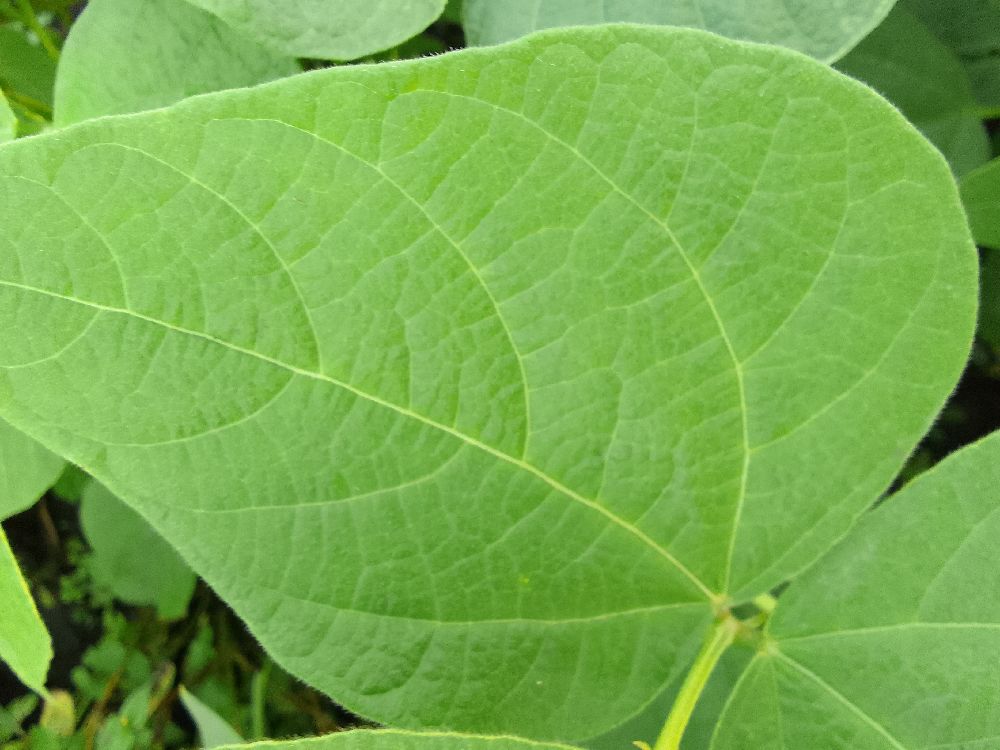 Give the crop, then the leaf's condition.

common bean, healthy
